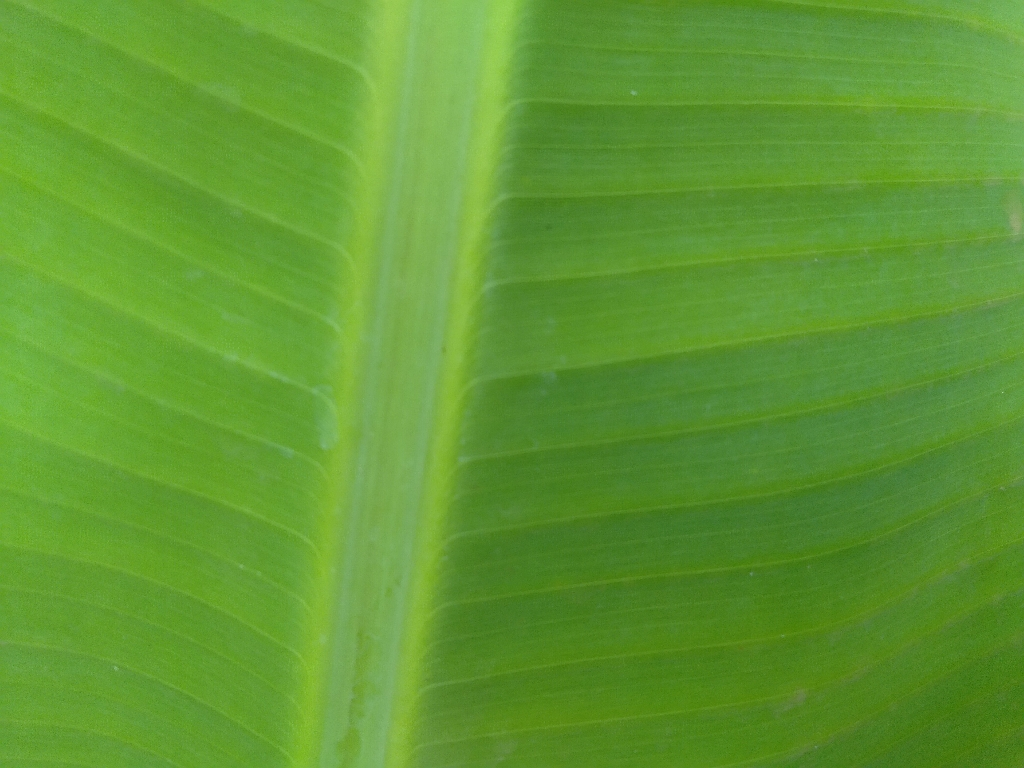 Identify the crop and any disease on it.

banana, healthy
